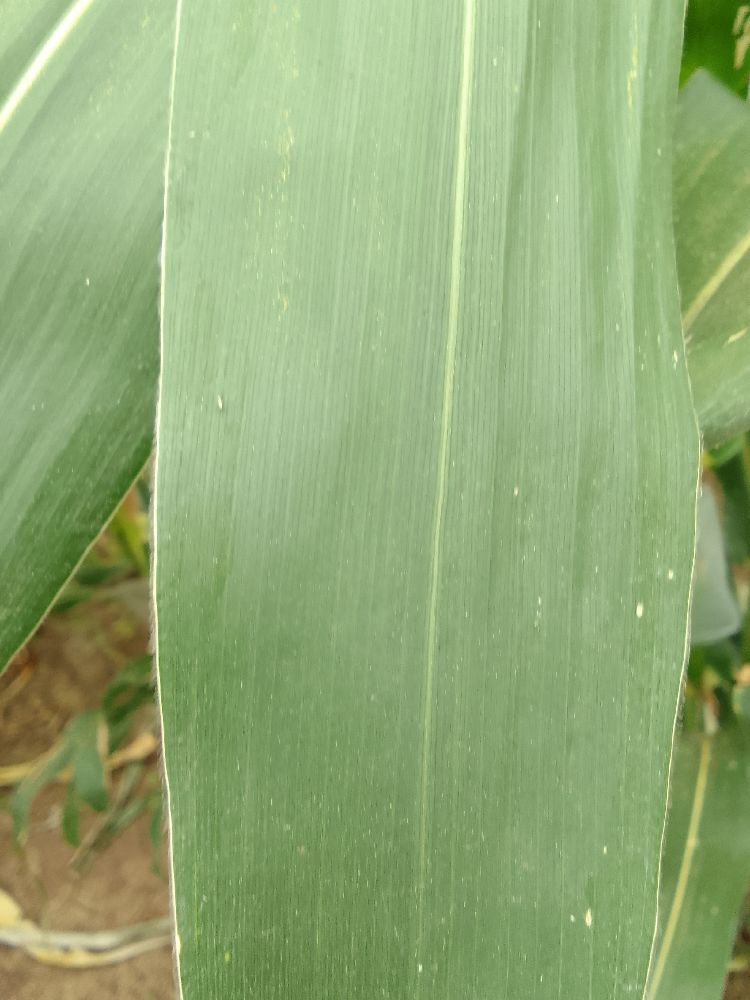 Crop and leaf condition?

maize, healthy
